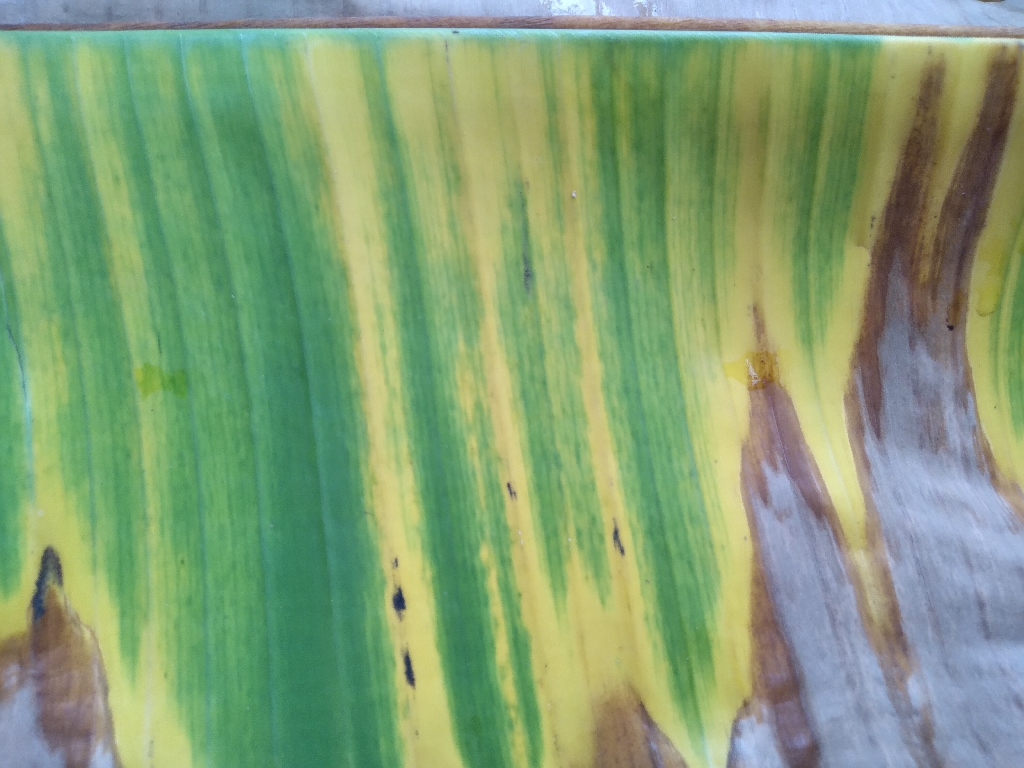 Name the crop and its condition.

banana, fusarium wilt race 1
